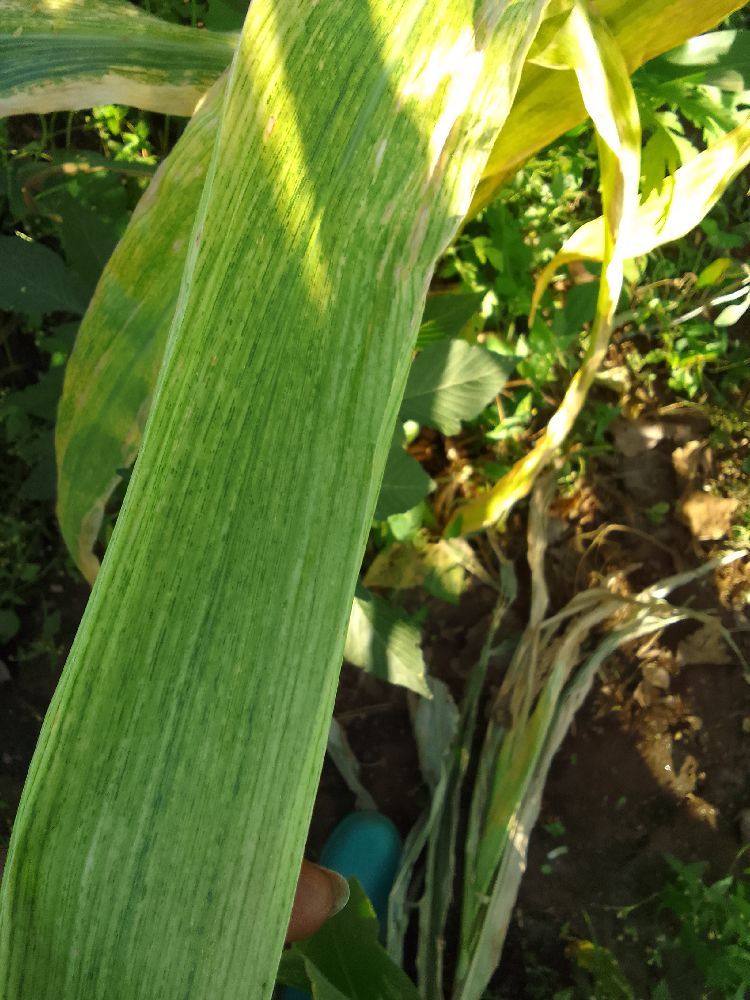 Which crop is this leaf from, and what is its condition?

maize, maize lethal necrosis
